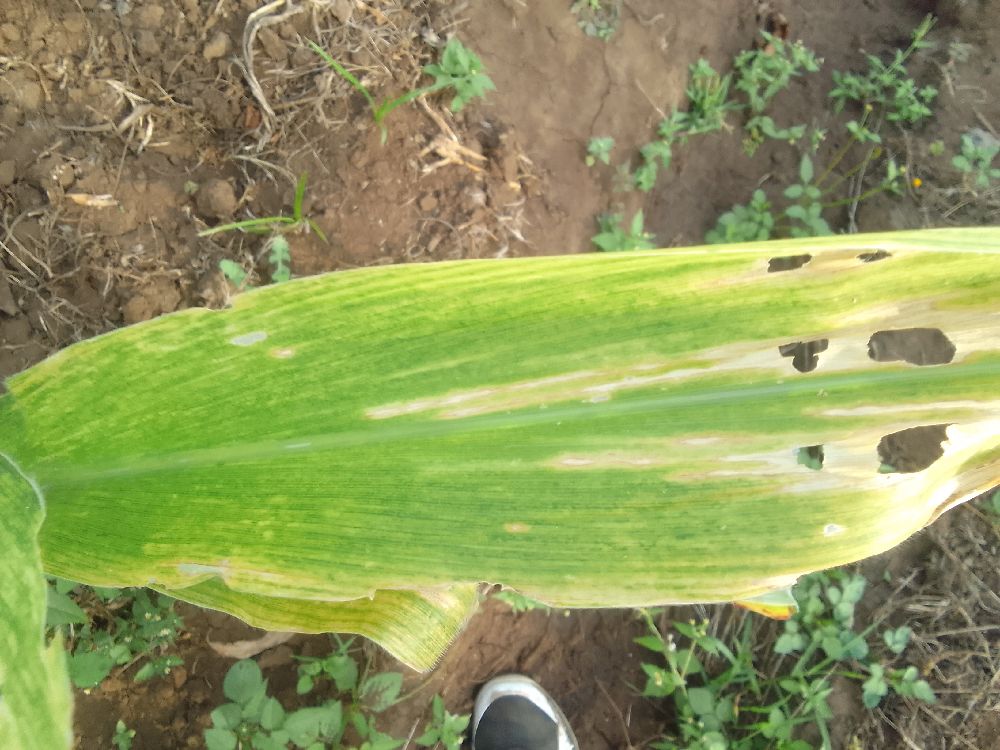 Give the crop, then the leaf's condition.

maize, maize lethal necrosis
